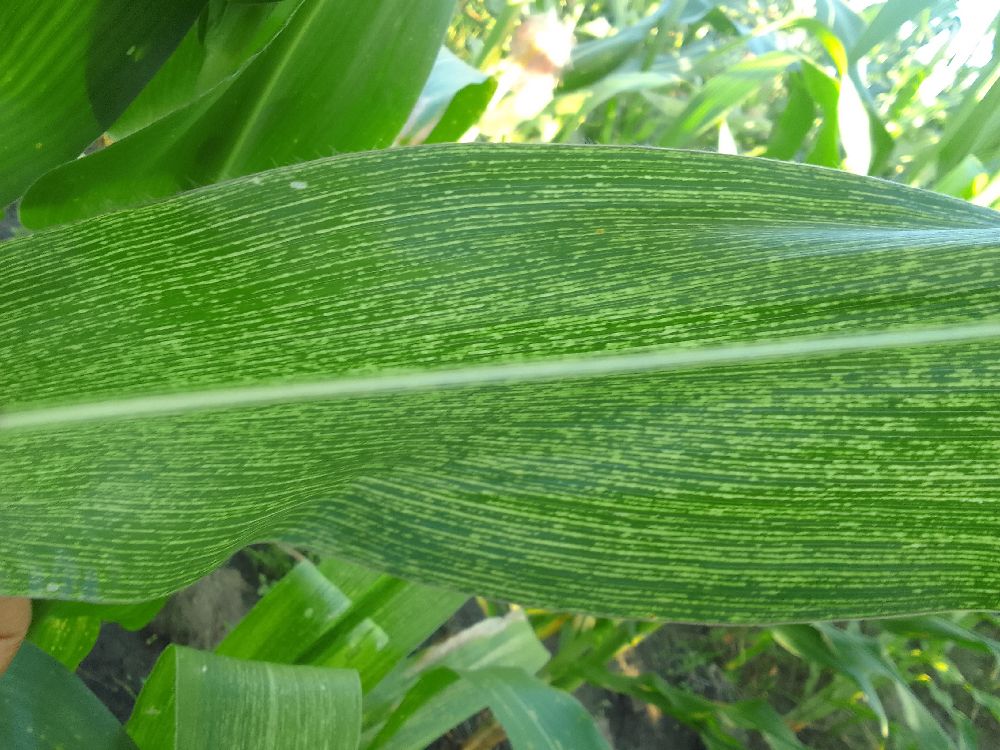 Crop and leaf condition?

maize, maize streak virus
